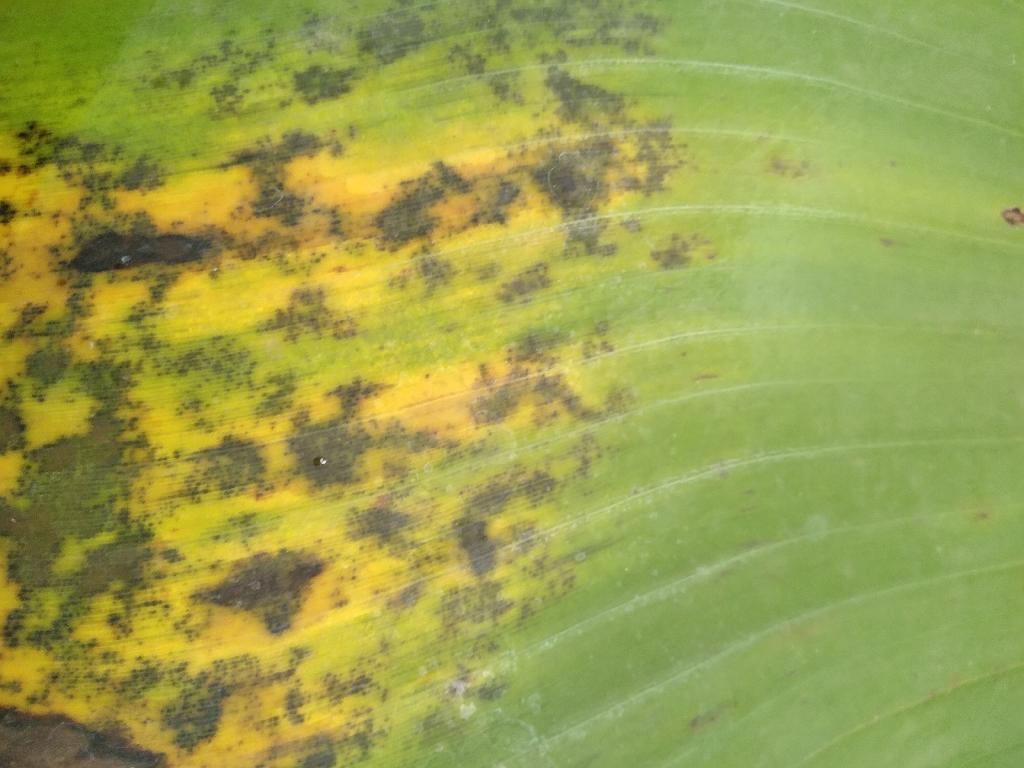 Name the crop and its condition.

banana, black sigatoka
